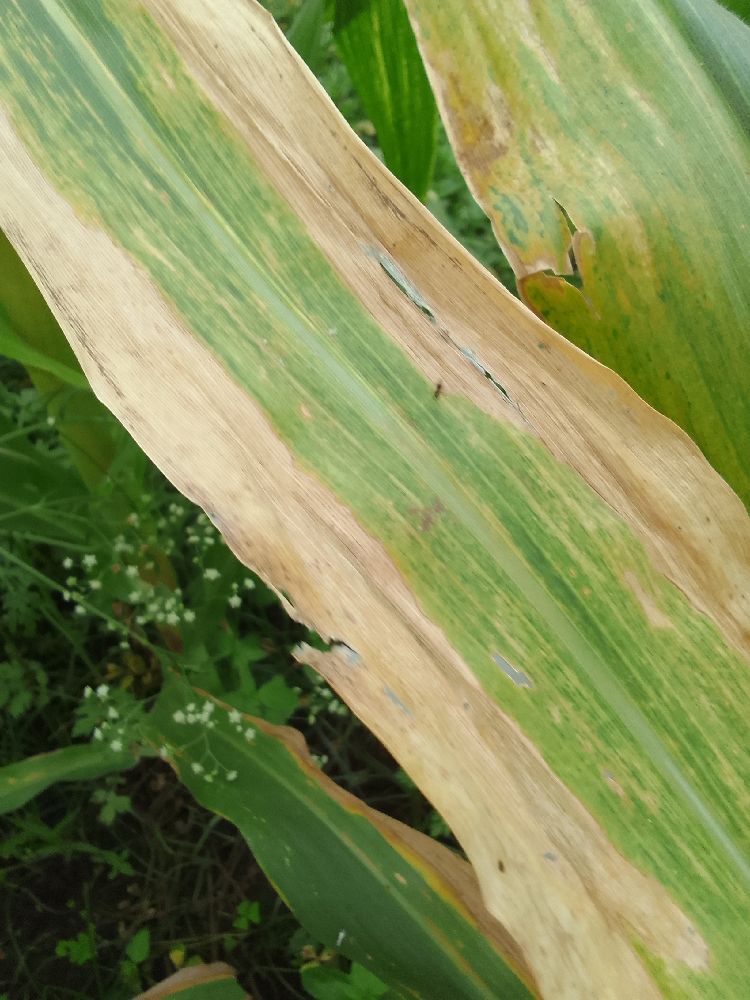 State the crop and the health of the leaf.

maize, maize lethal necrosis
